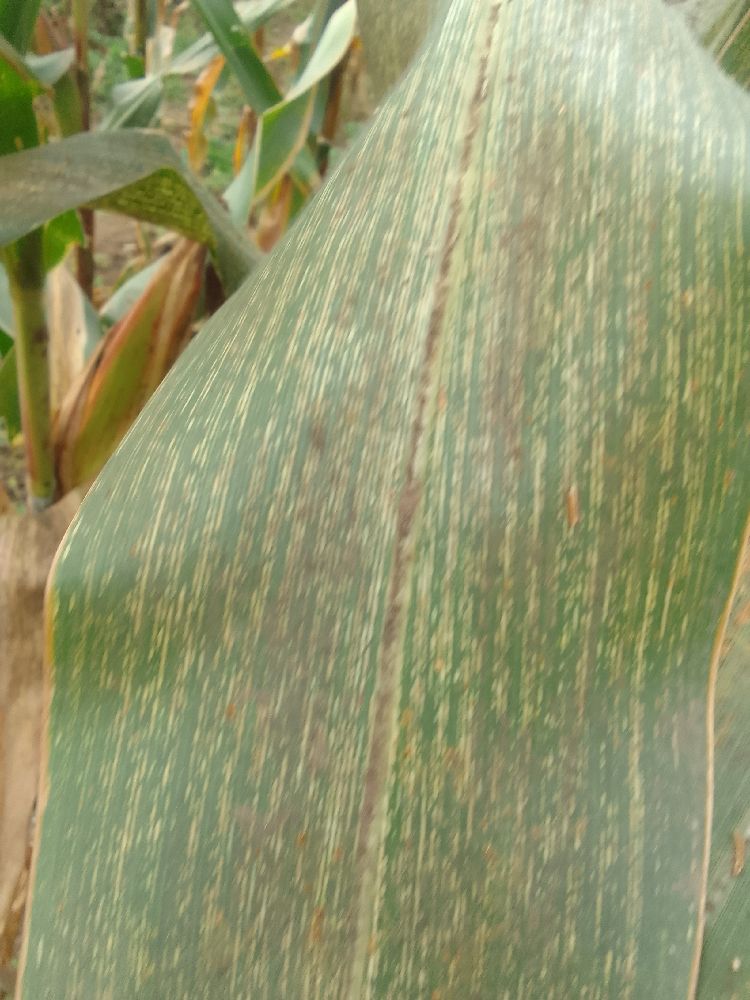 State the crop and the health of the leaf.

maize, maize streak virus
